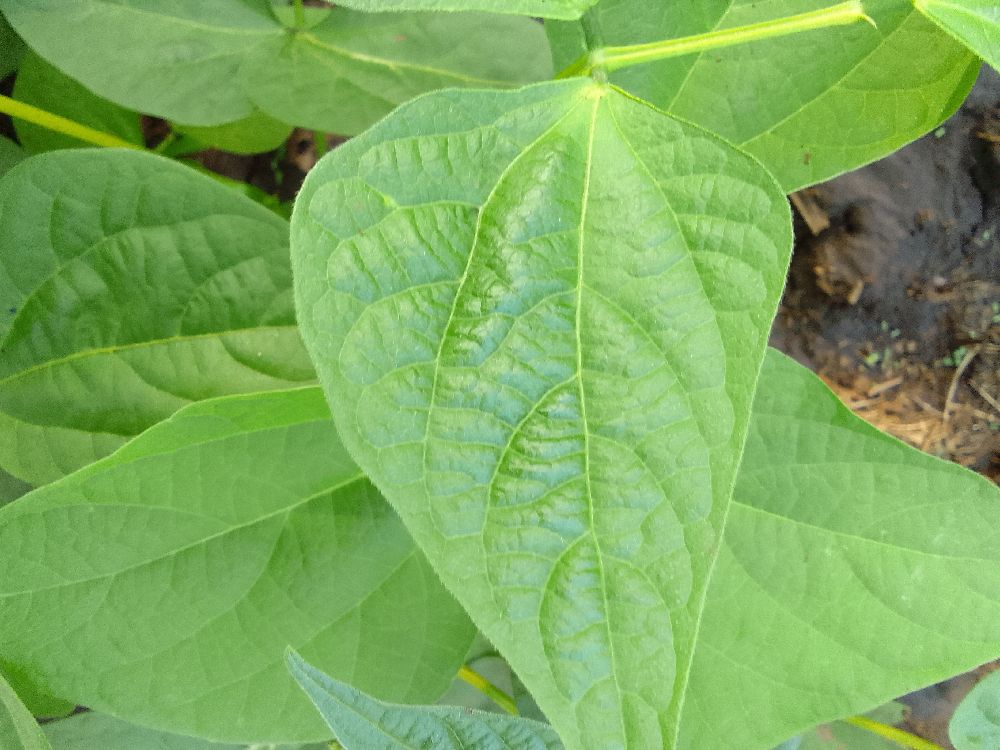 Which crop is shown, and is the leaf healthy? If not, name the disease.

common bean, healthy
